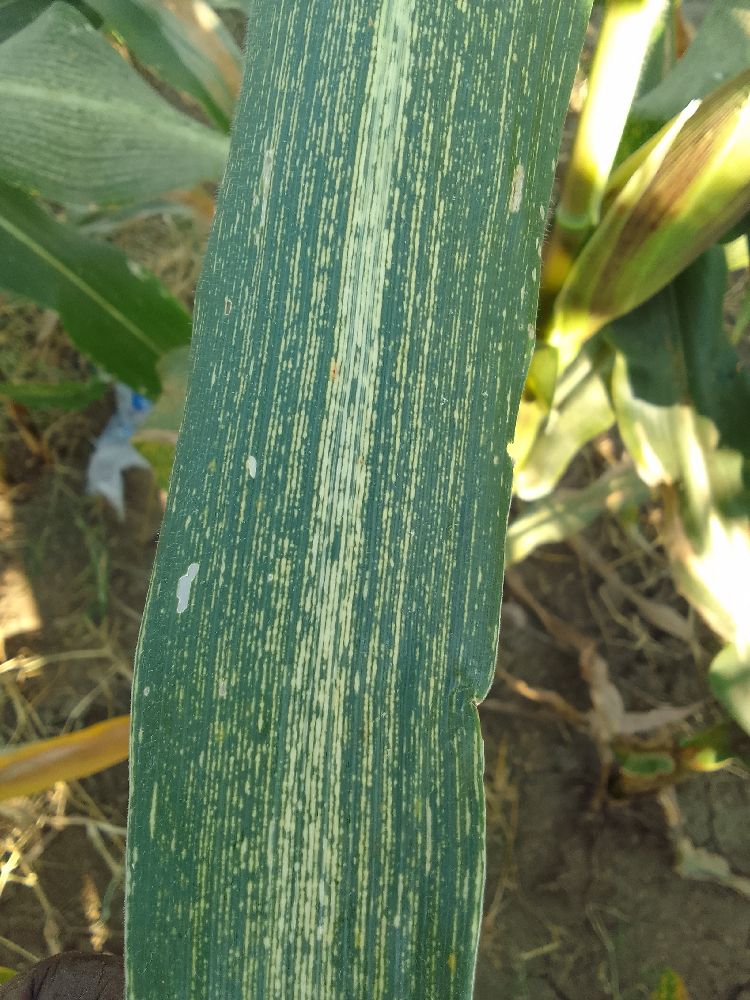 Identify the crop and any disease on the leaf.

maize, maize streak virus
